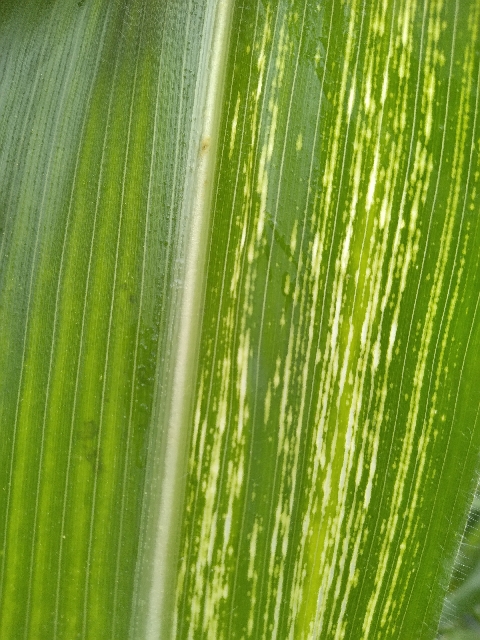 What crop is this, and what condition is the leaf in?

maize, maize streak virus
